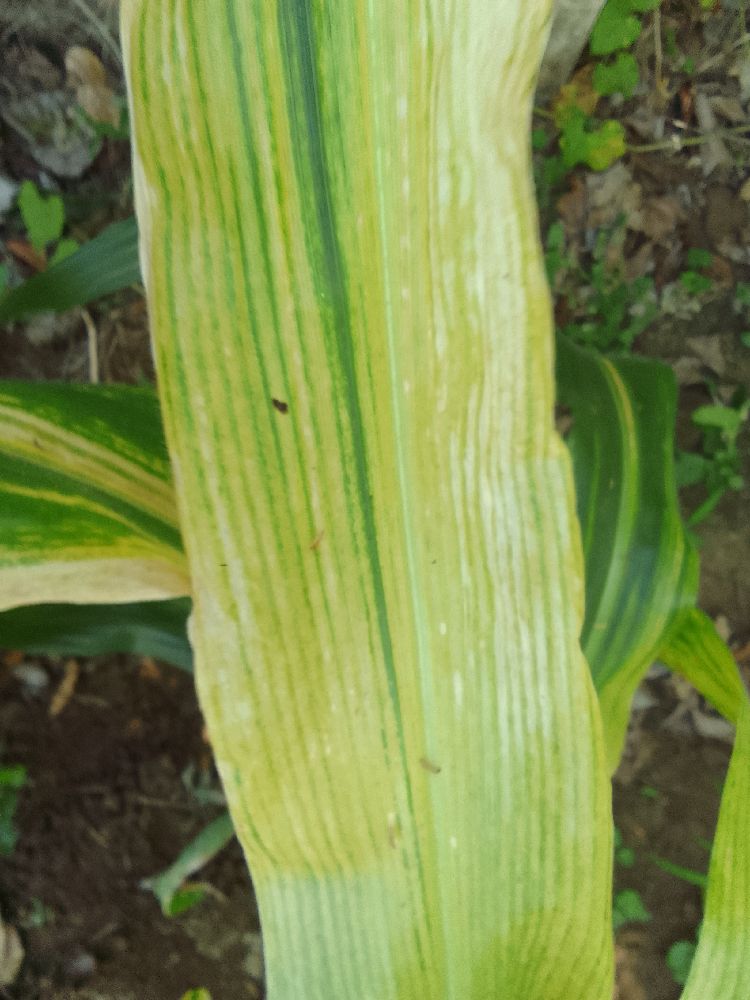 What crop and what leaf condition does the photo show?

maize, maize lethal necrosis
